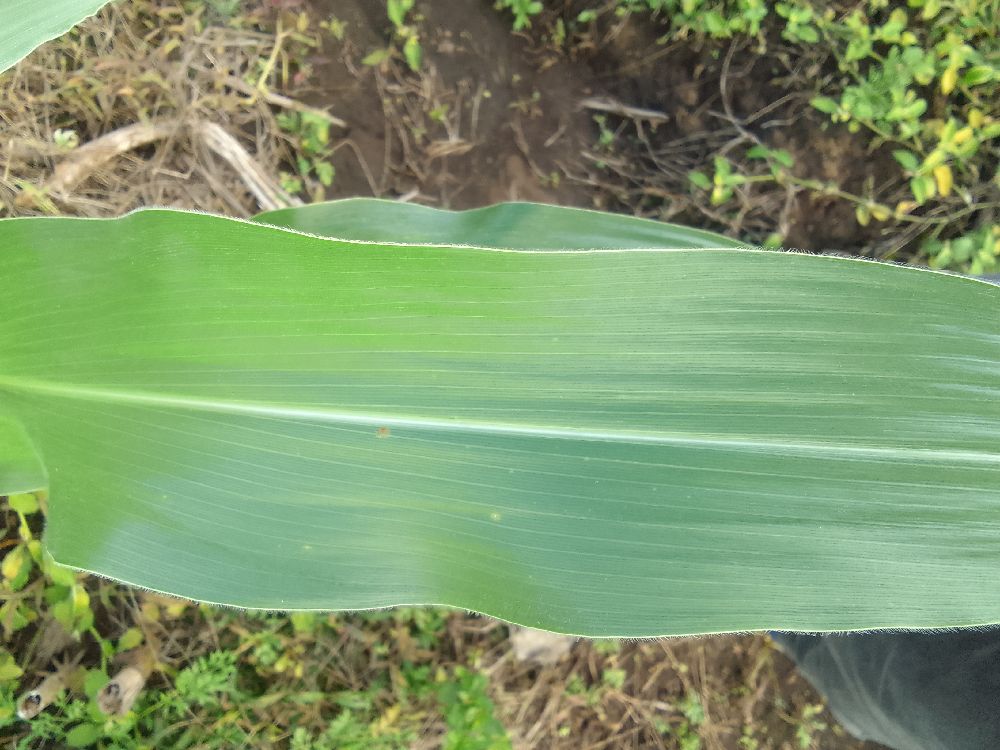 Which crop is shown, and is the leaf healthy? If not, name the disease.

maize, healthy
